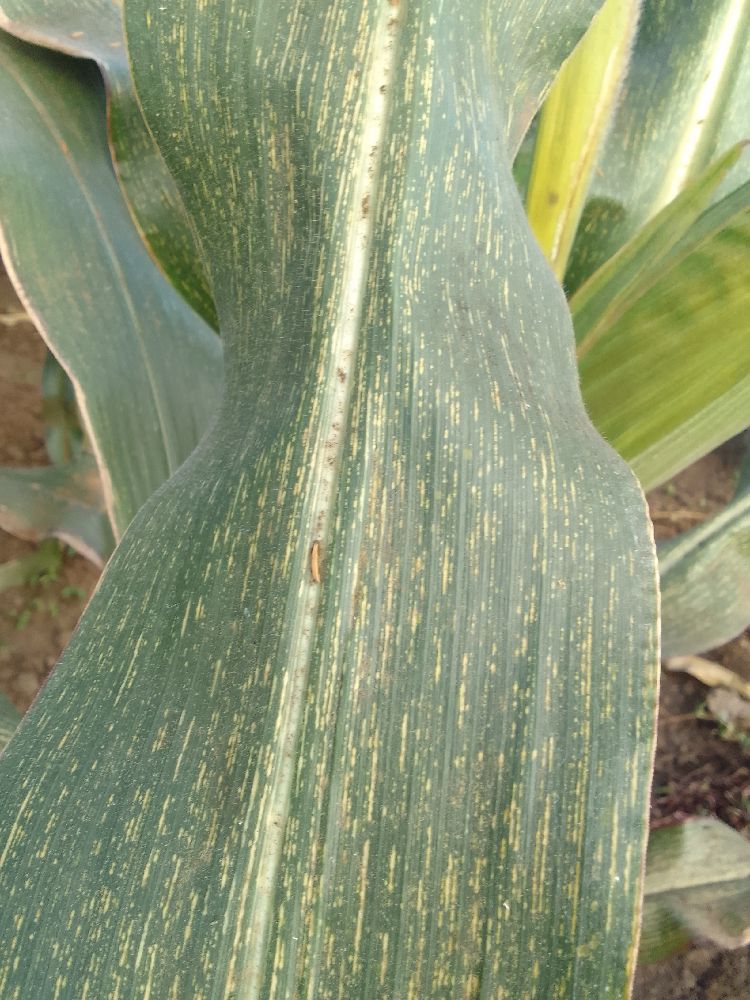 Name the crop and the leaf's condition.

maize, maize streak virus
